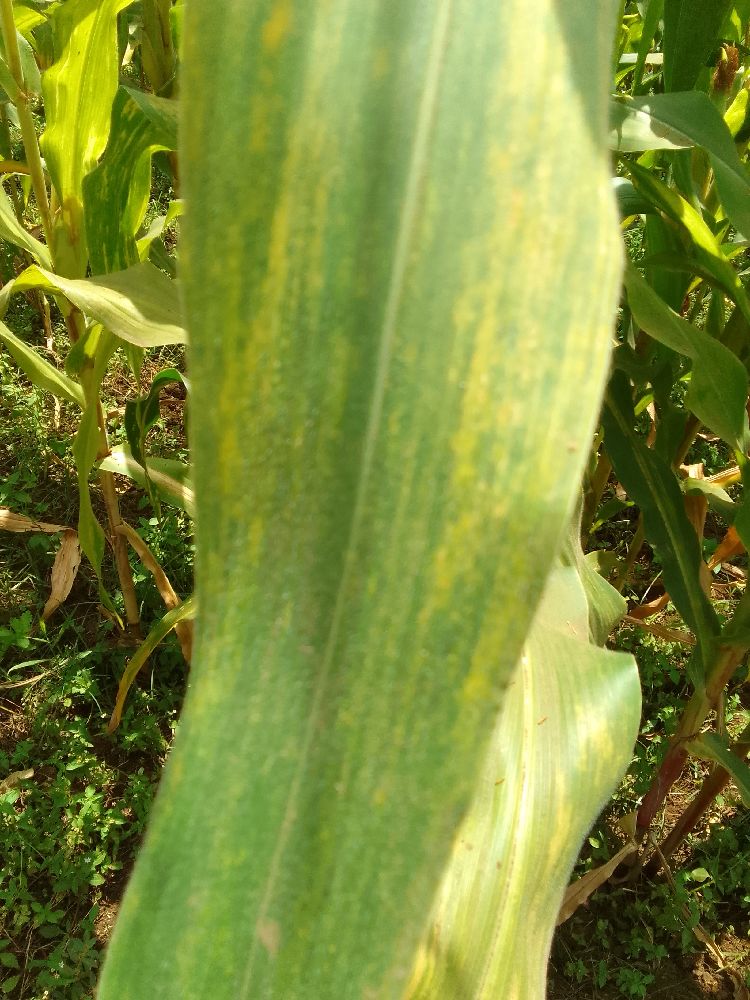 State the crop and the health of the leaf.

maize, maize lethal necrosis
